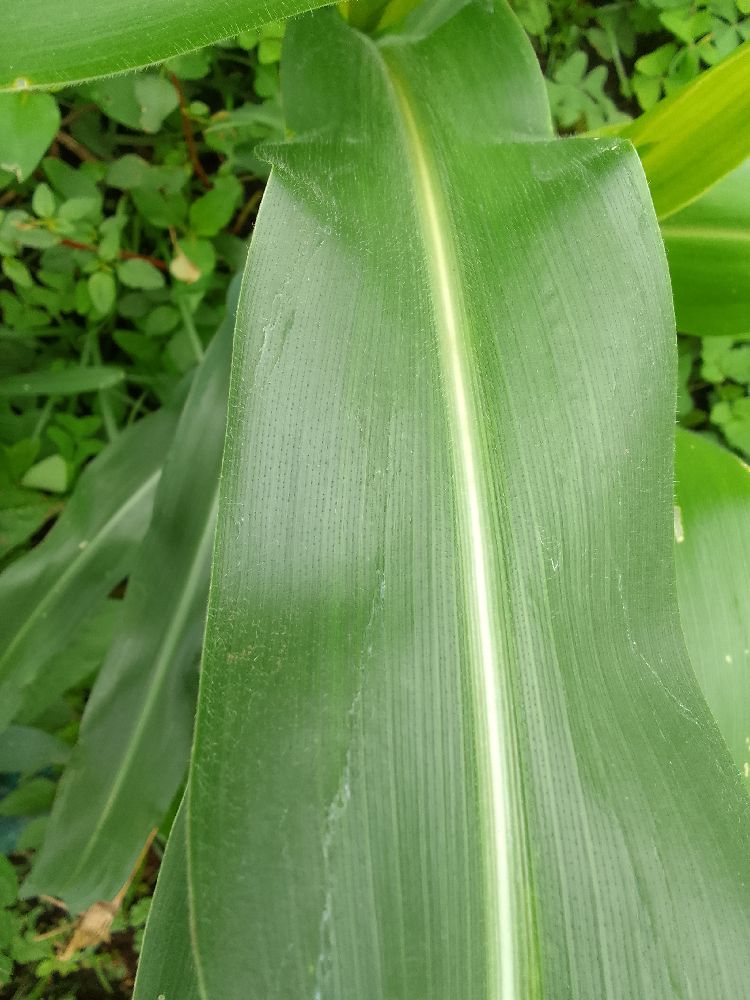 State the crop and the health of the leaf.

maize, healthy
